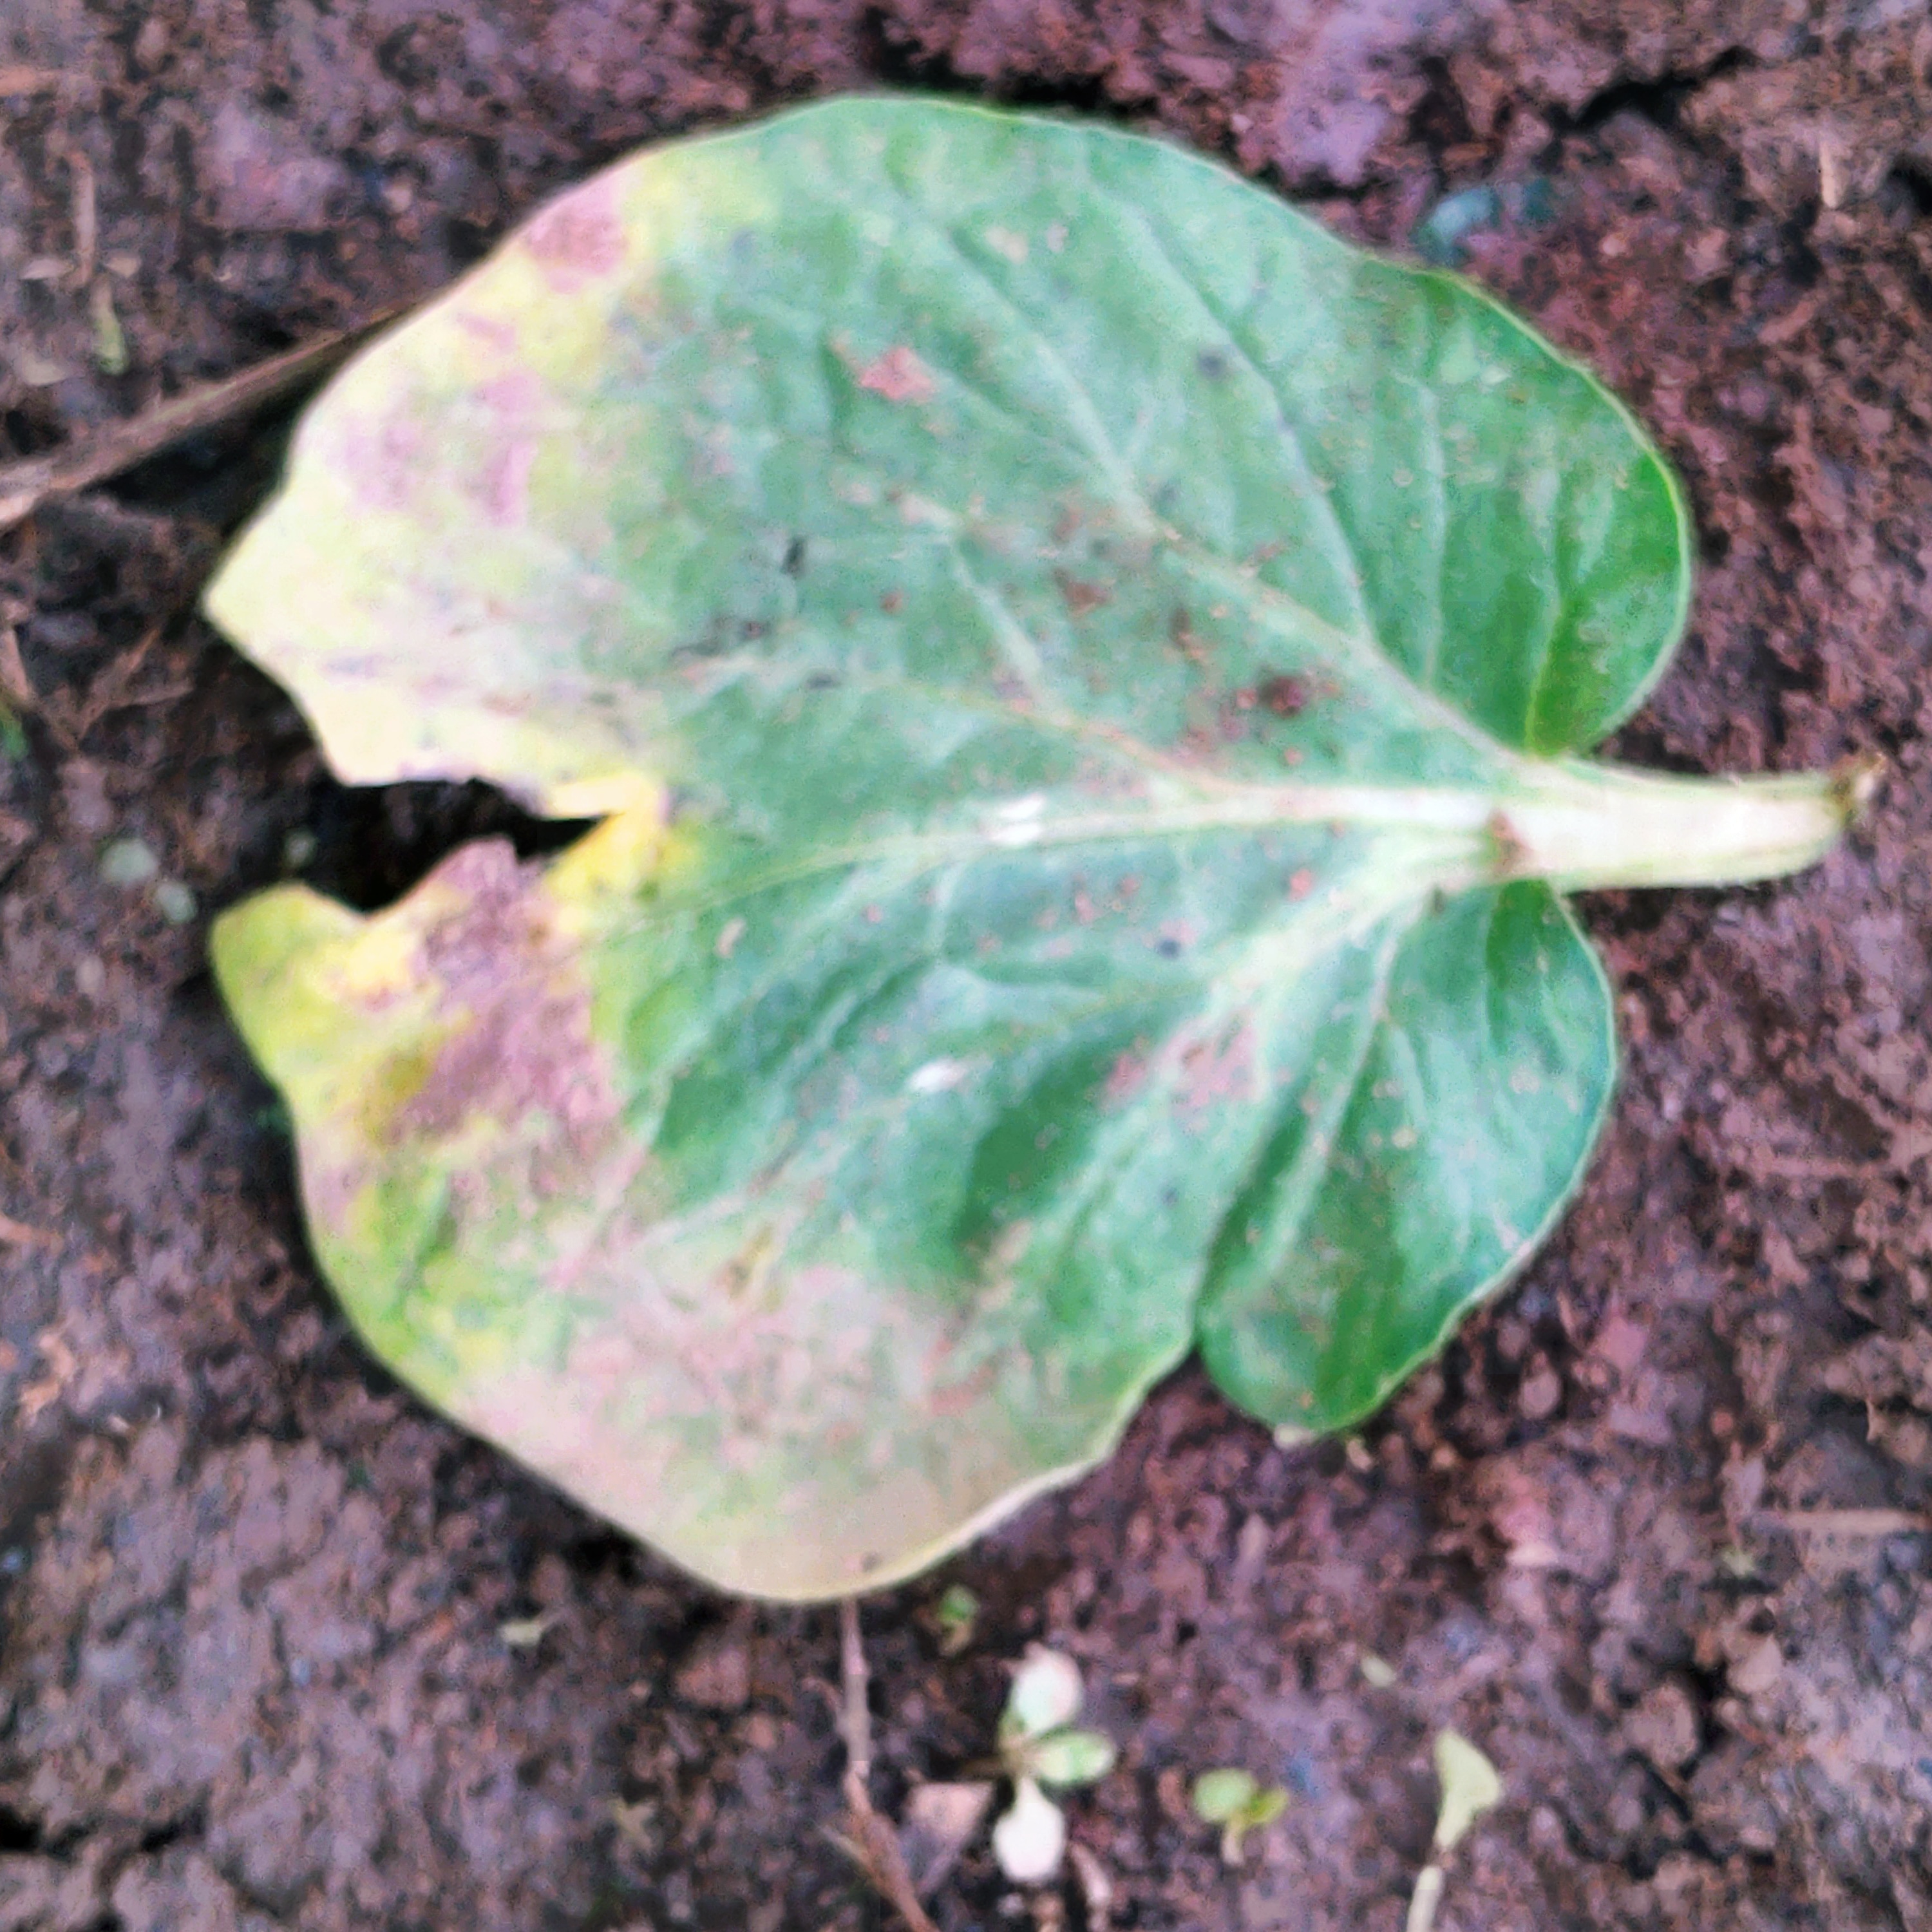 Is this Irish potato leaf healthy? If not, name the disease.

late blight
